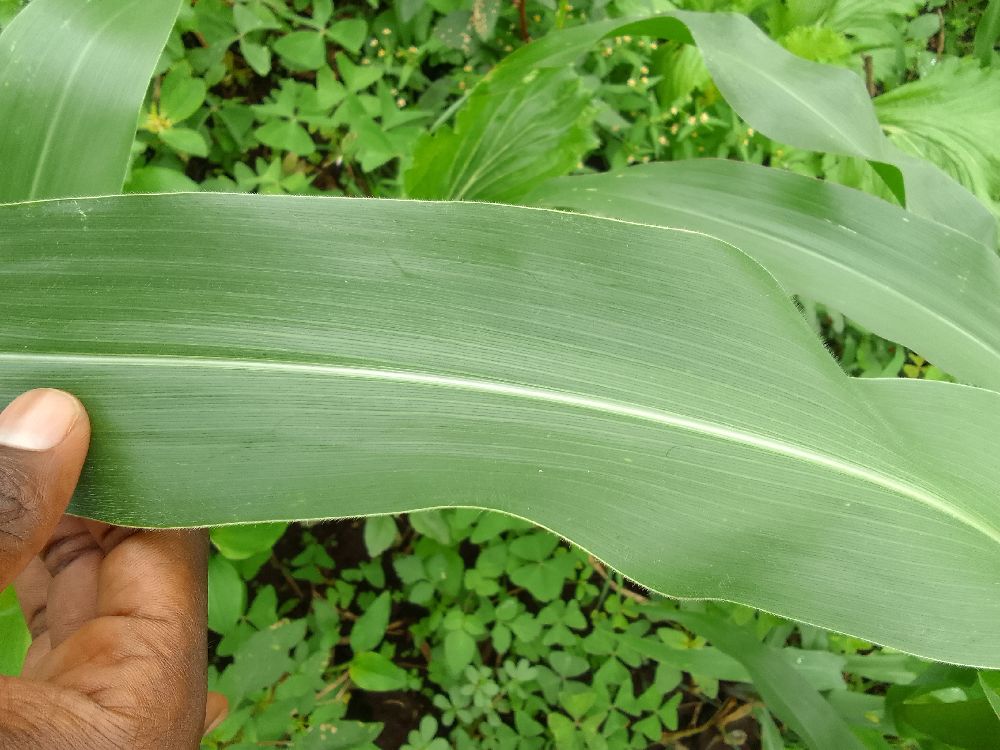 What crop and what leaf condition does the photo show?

maize, healthy
